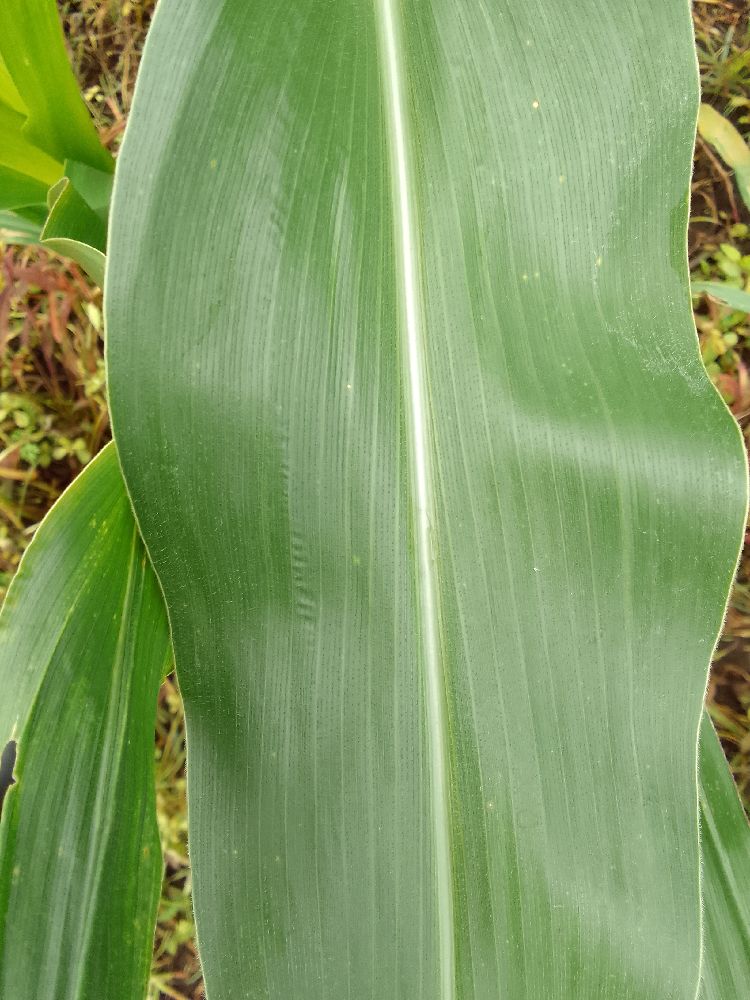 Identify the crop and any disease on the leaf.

maize, healthy
